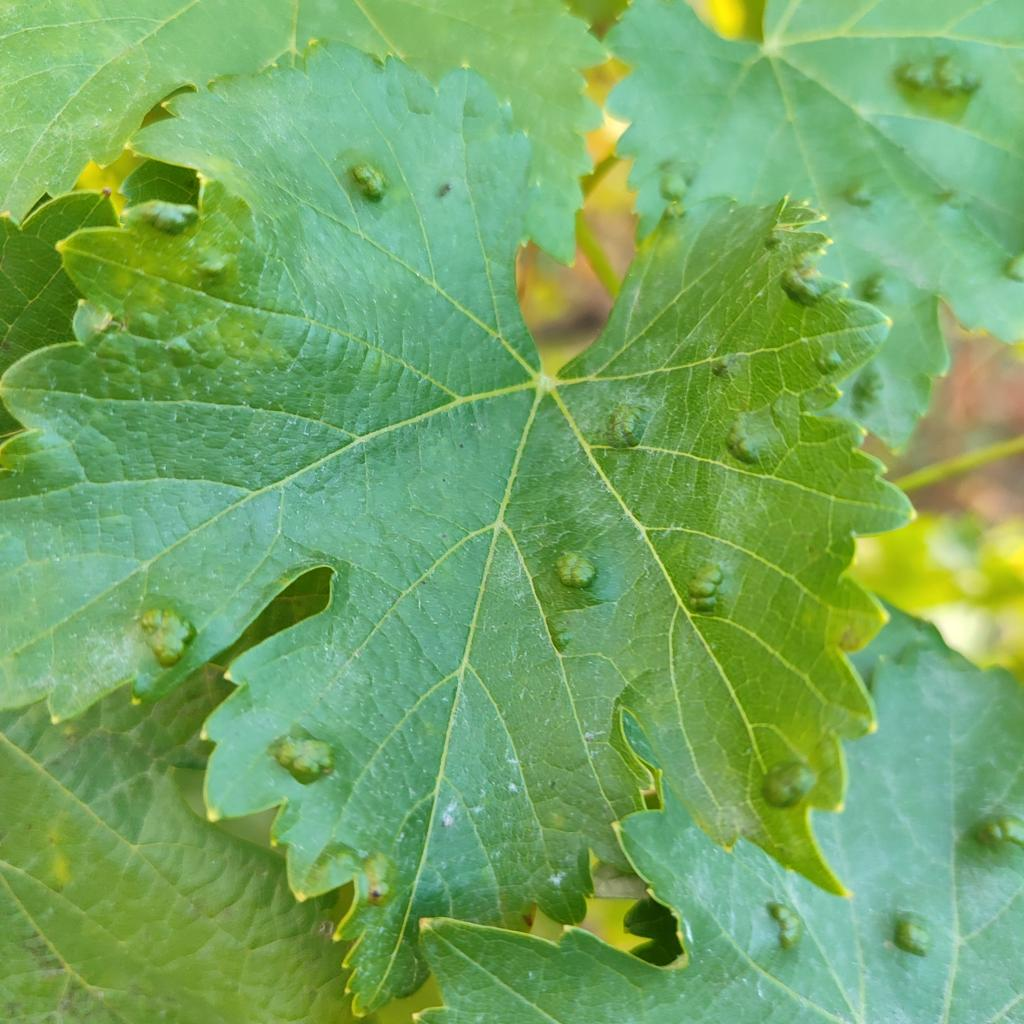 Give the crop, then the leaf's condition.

grapevine, erineum mite
